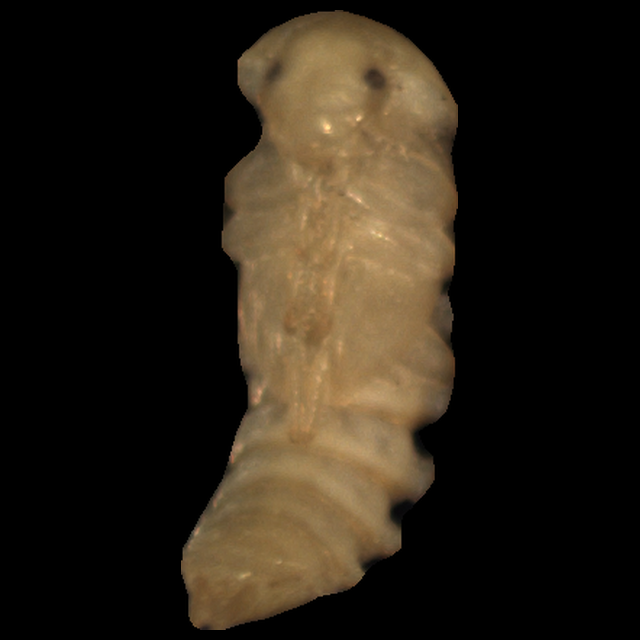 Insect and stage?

mealworm pupa
